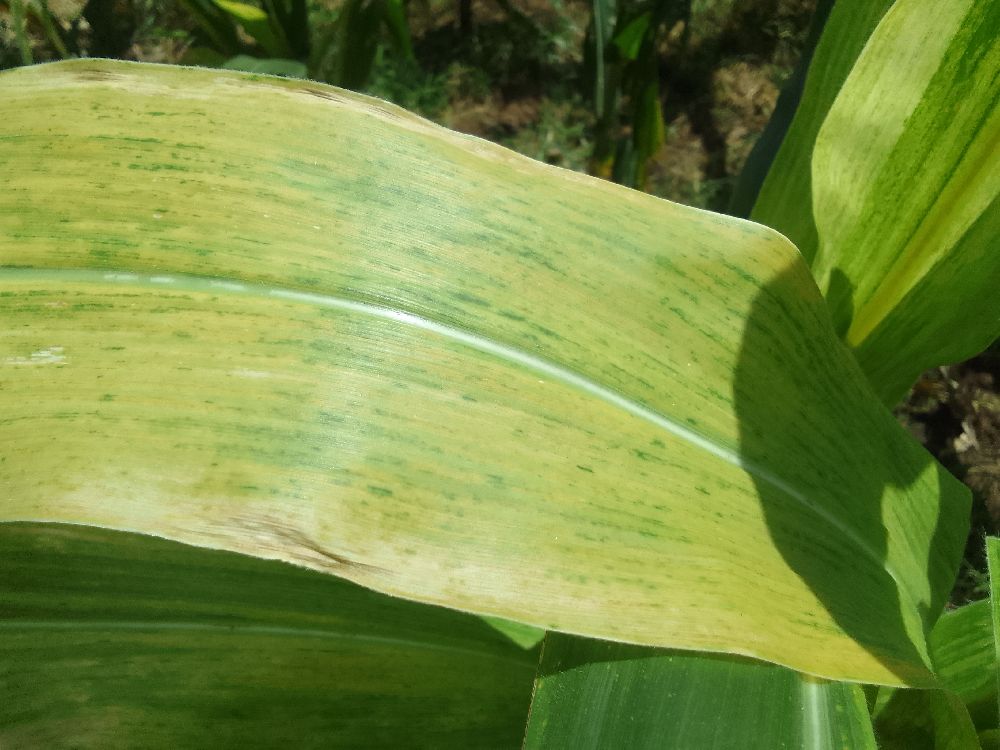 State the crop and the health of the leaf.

maize, maize lethal necrosis
